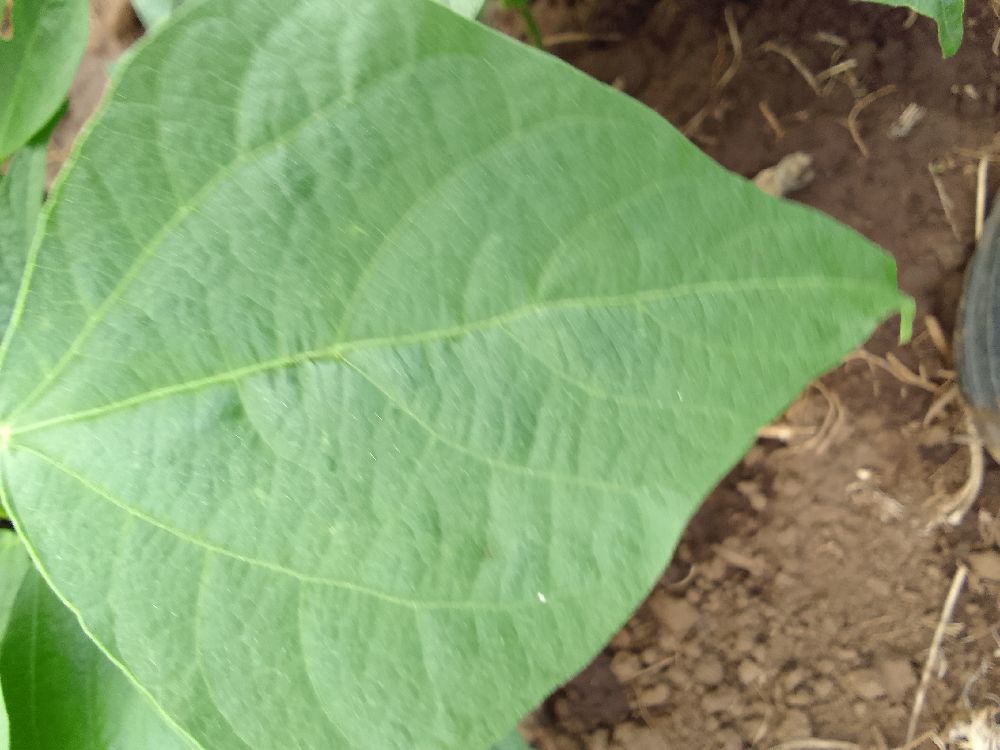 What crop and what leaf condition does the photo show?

common bean, healthy
